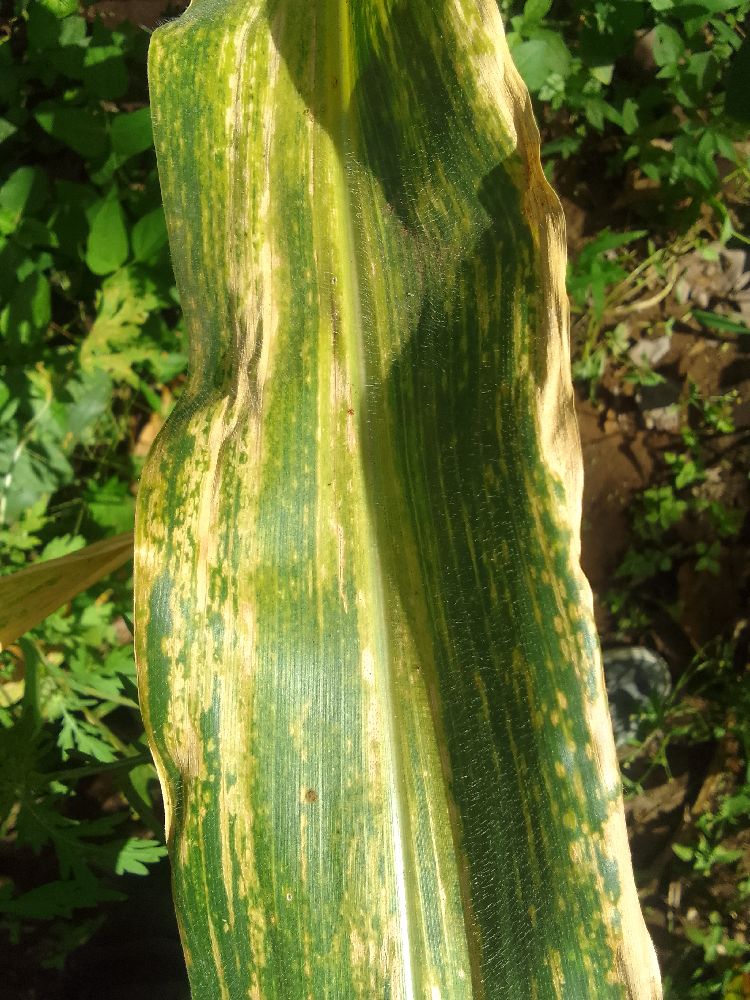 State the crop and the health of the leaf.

maize, maize lethal necrosis
